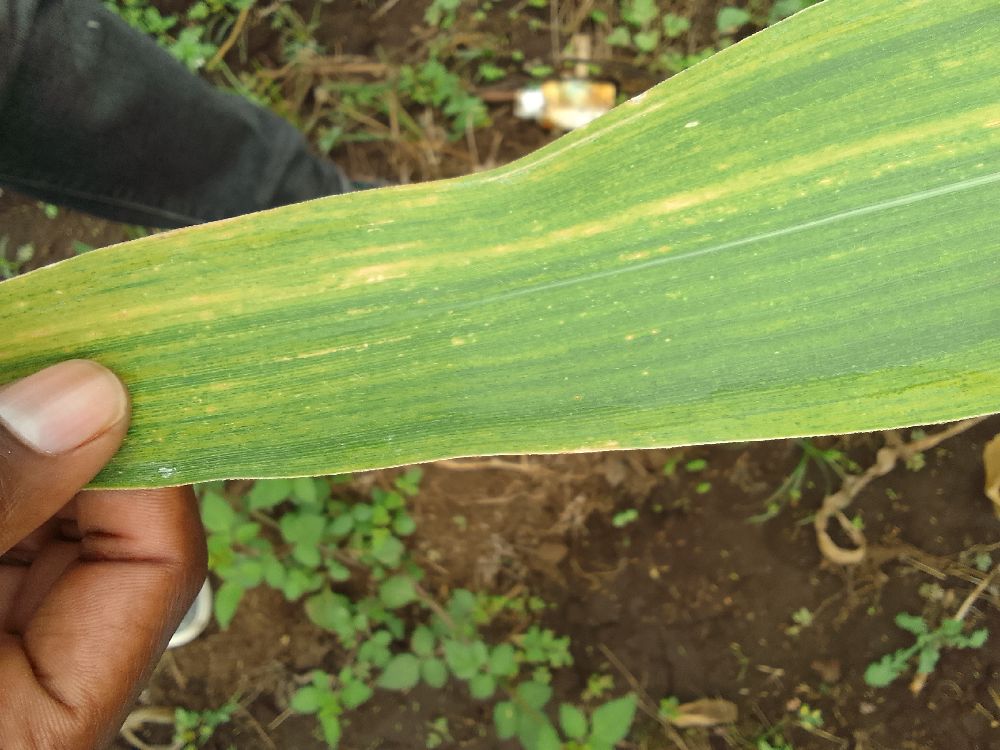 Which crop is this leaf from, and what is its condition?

maize, maize lethal necrosis
